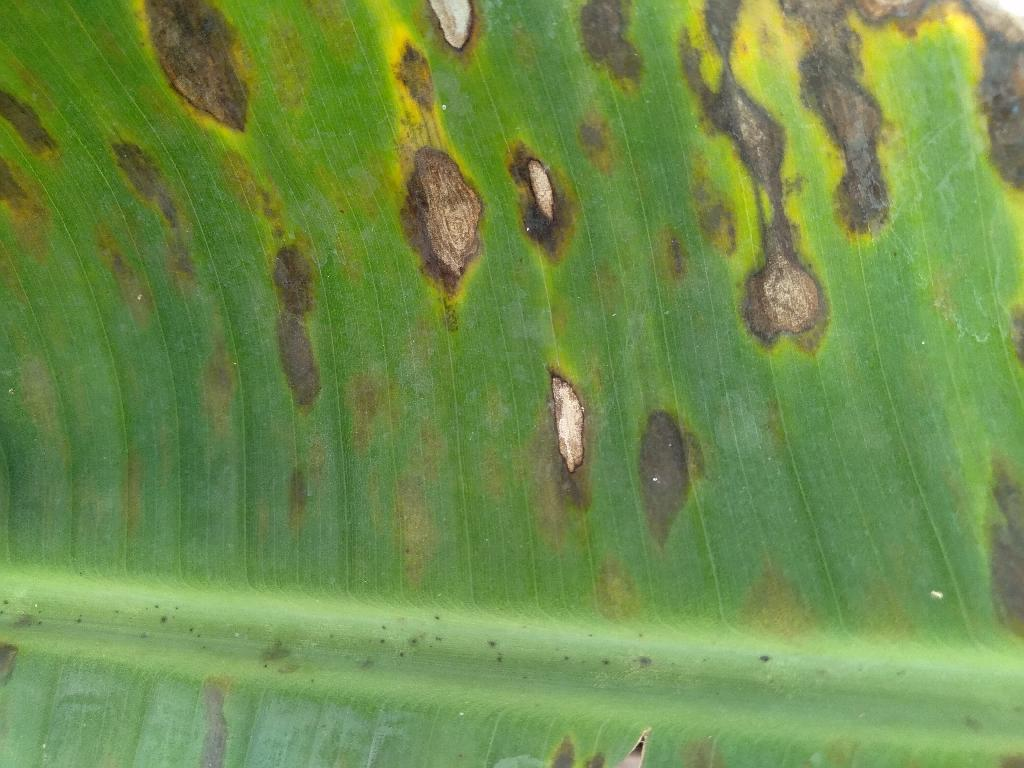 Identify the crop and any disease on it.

banana, black sigatoka
